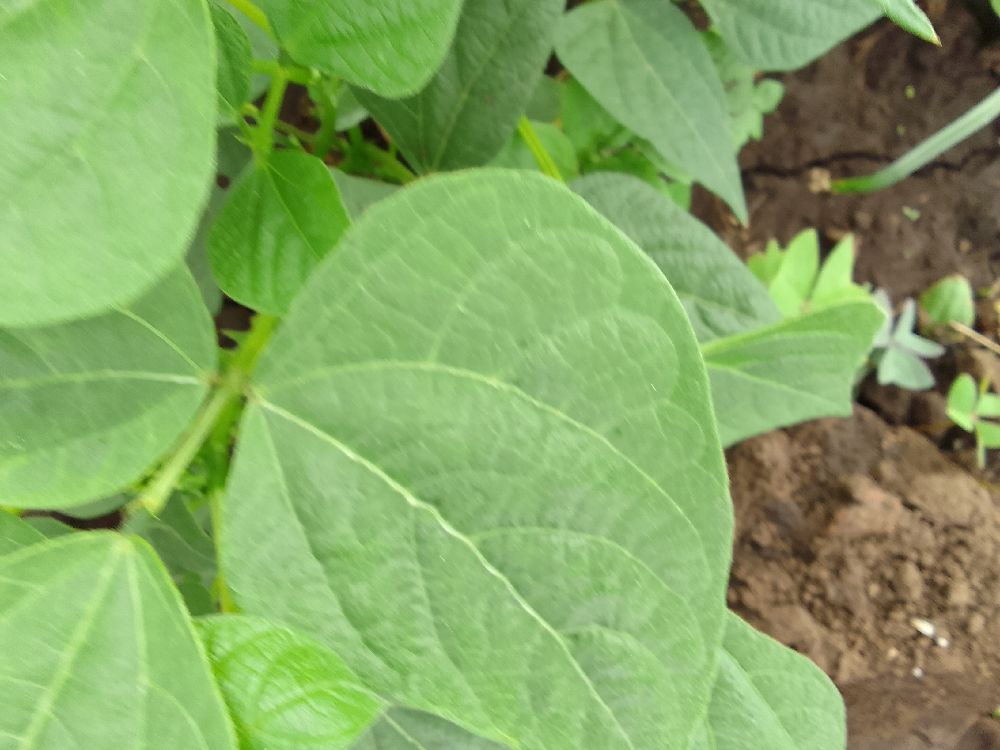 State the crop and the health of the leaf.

common bean, healthy
